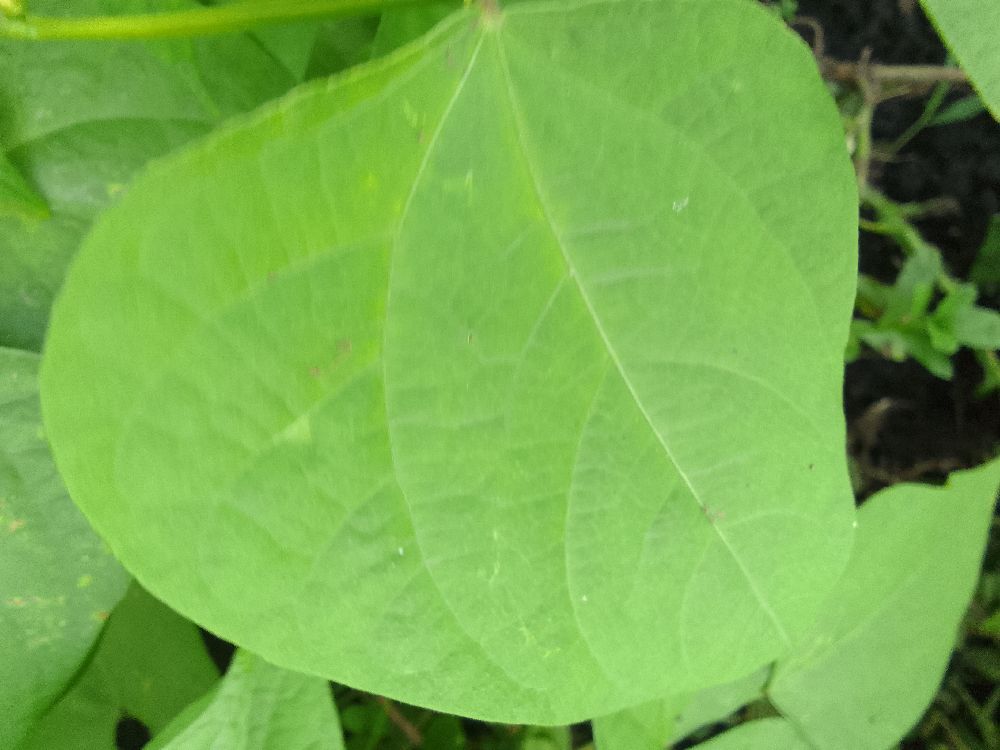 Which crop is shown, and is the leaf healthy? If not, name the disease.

common bean, healthy
